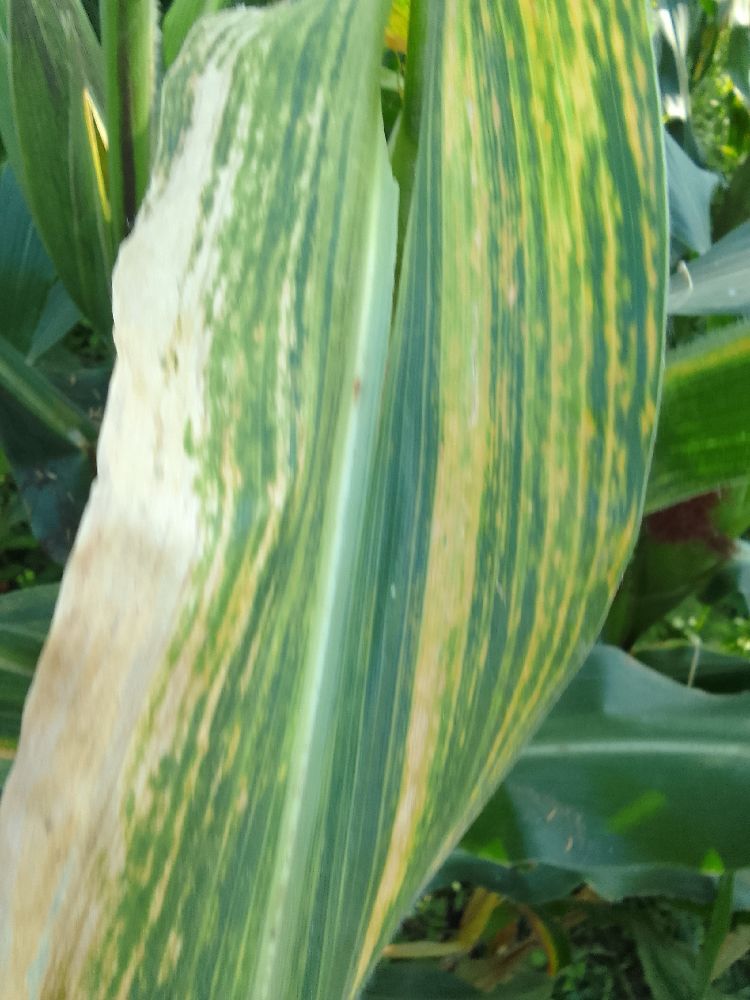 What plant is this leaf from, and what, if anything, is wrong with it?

maize, maize lethal necrosis
